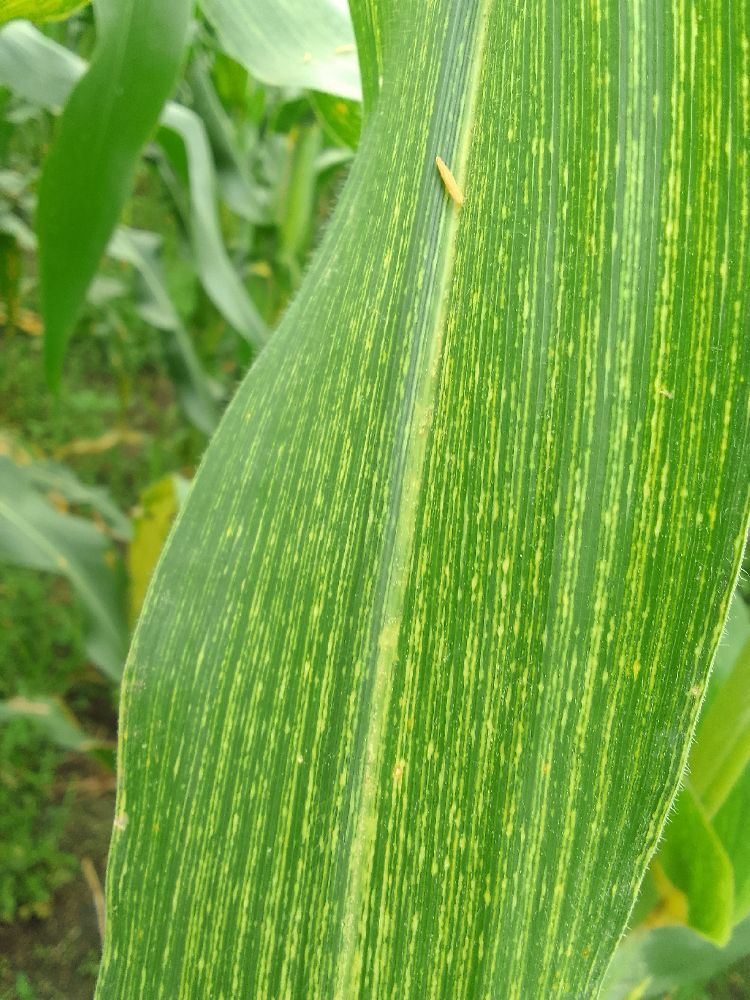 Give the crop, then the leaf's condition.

maize, maize streak virus
